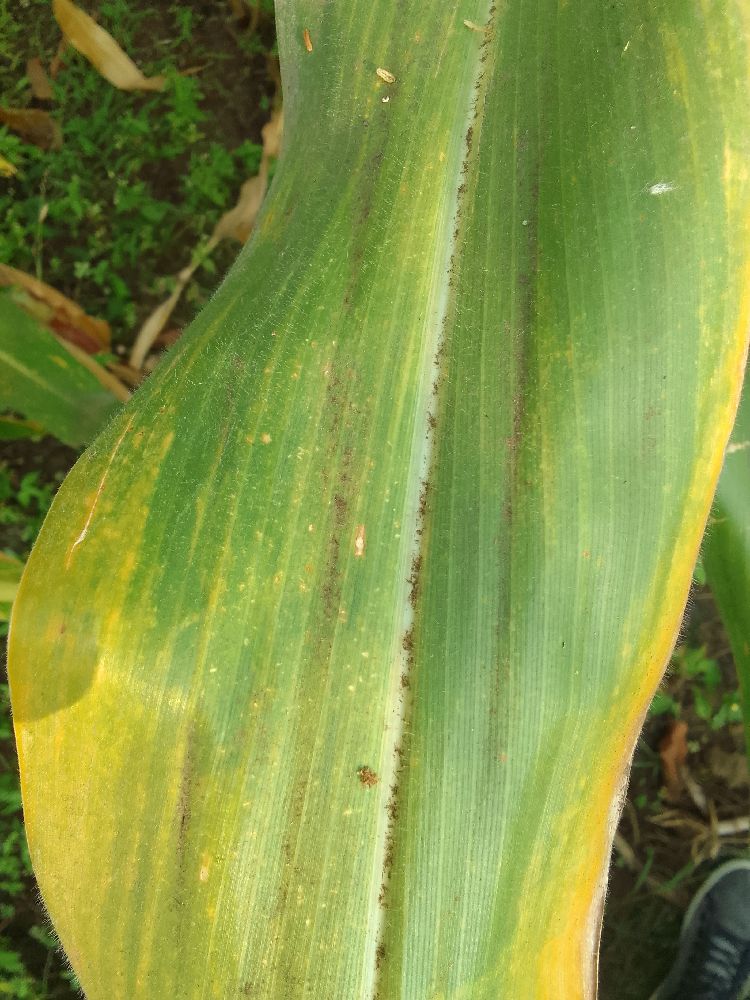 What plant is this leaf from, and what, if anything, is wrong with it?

maize, maize lethal necrosis
